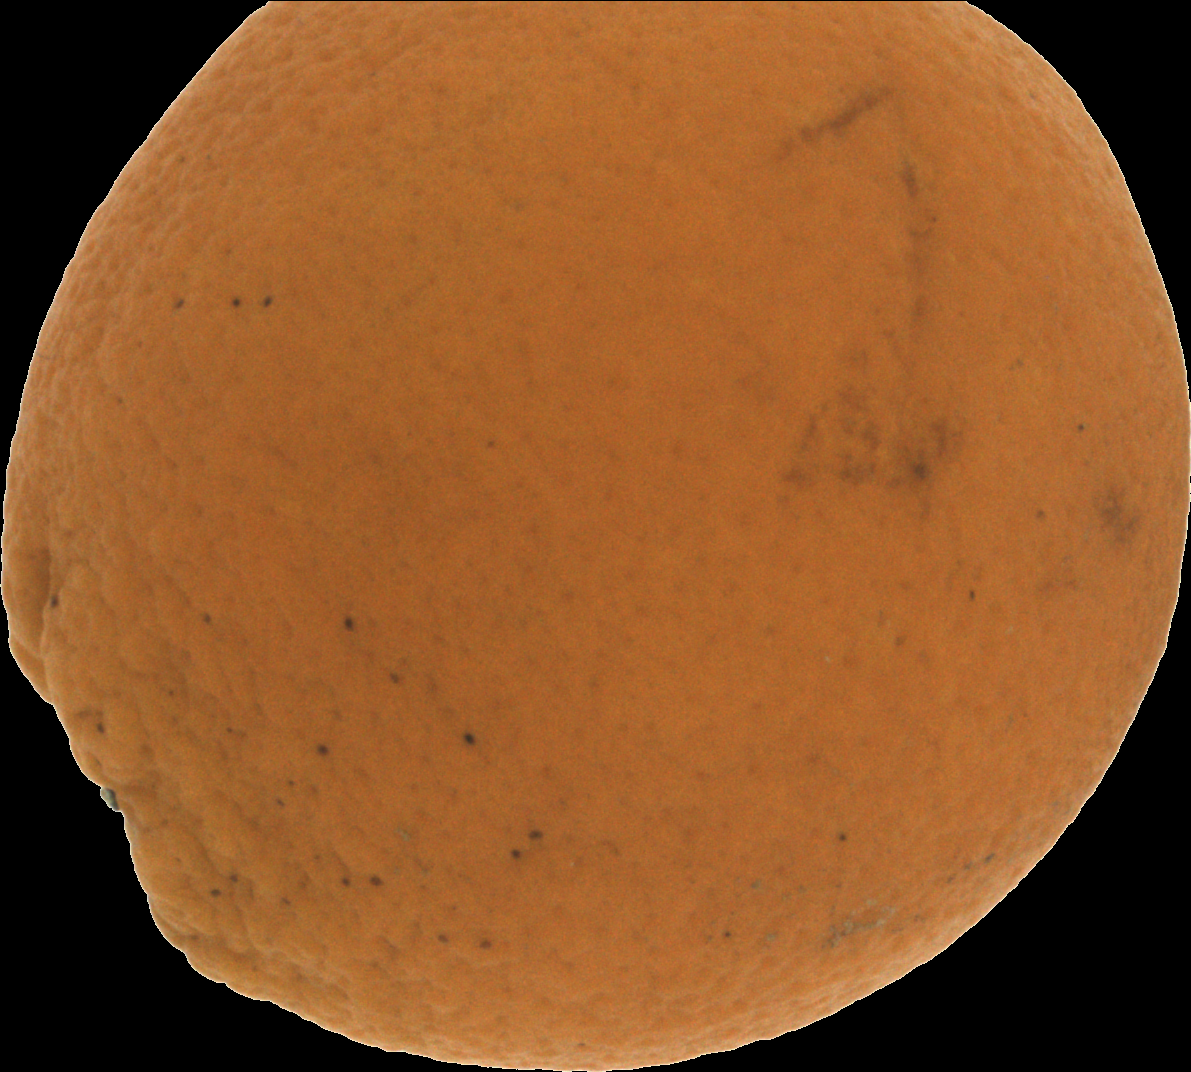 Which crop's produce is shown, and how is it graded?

orange, bad
